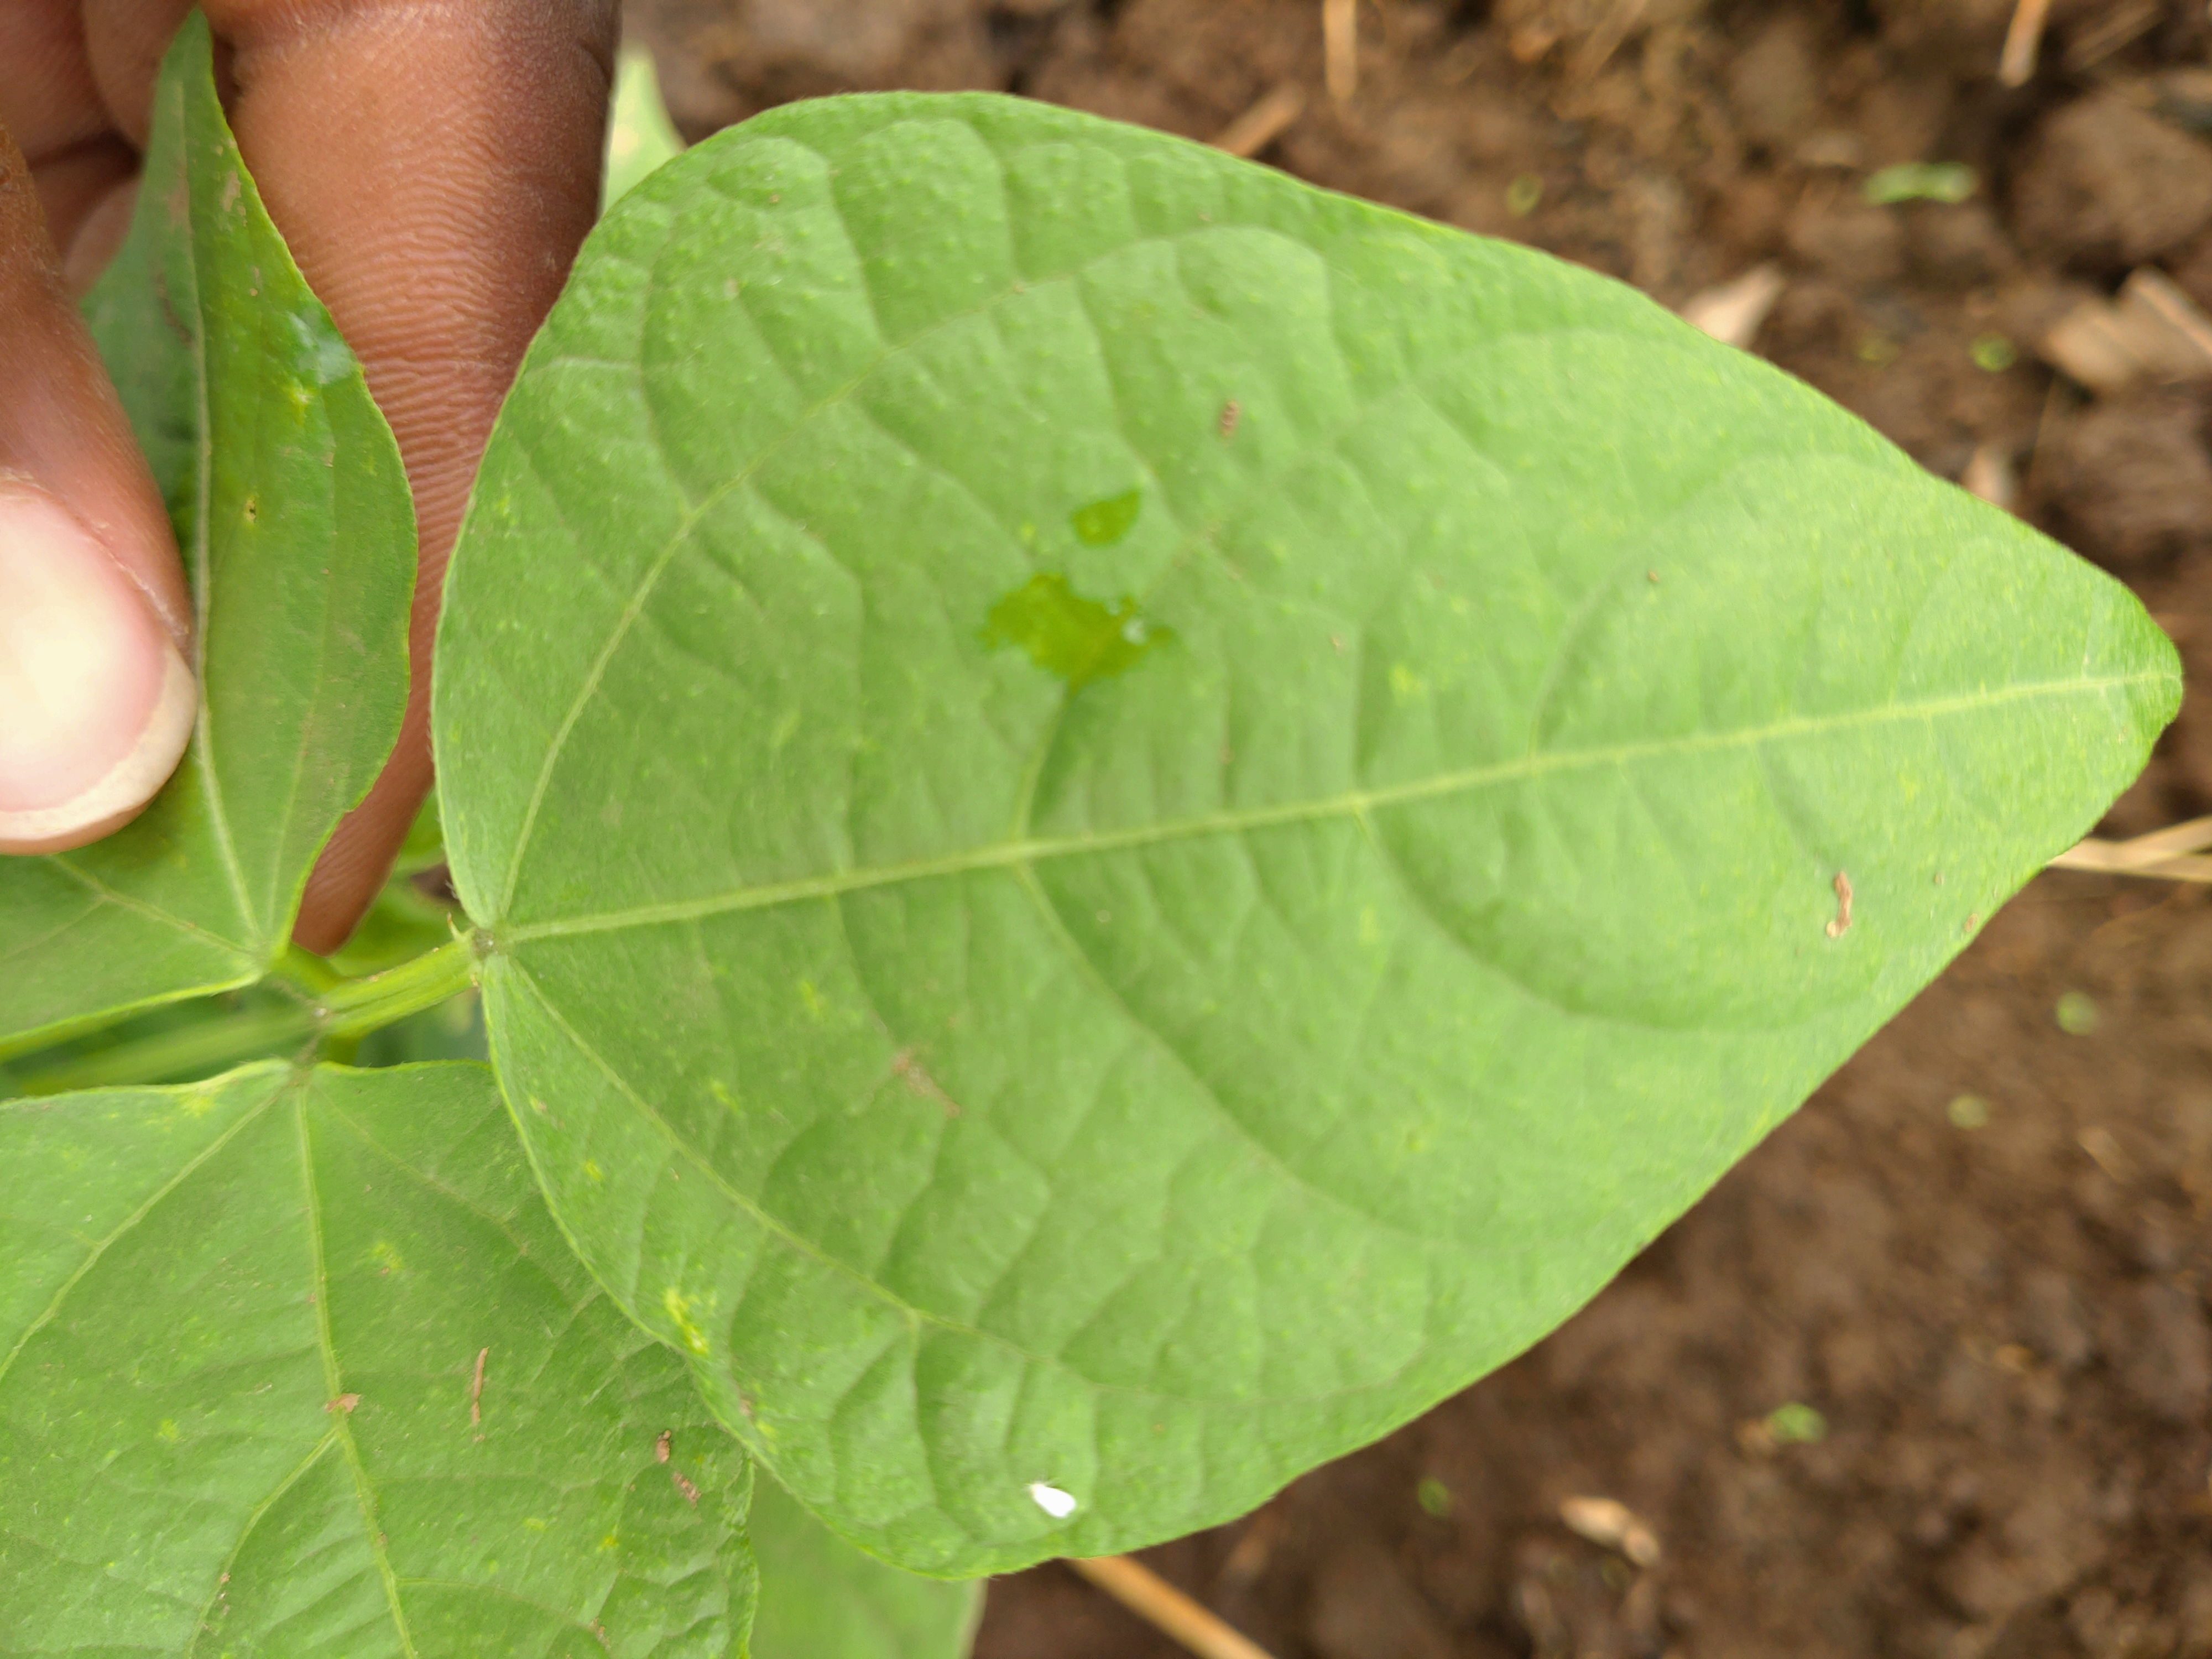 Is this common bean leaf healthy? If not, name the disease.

healthy
